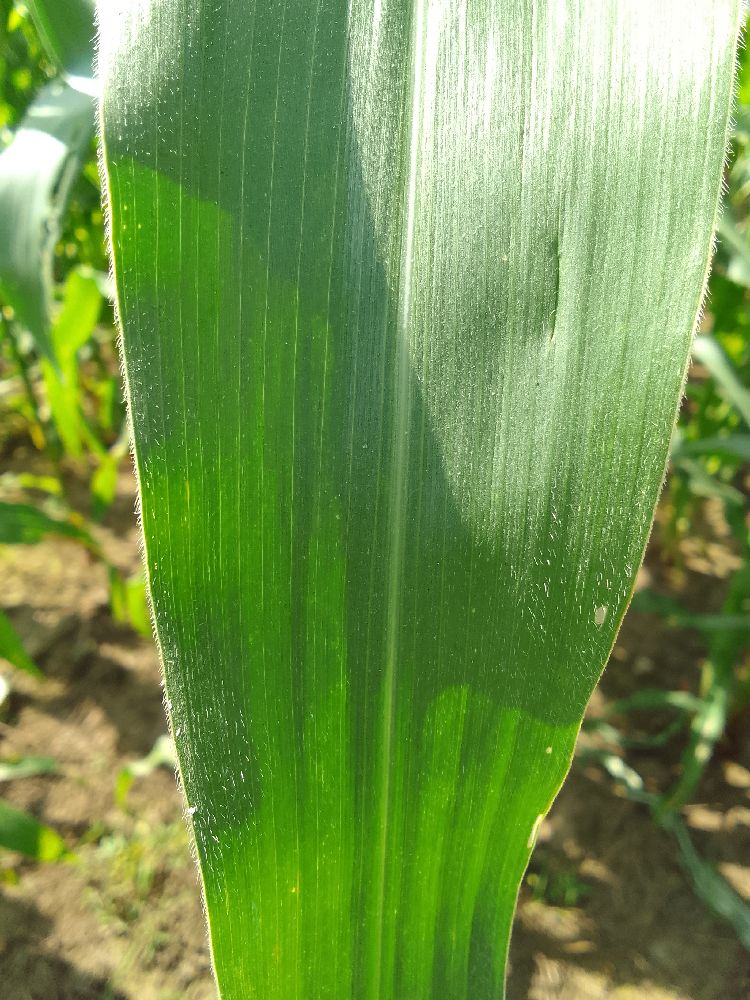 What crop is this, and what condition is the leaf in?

maize, healthy
